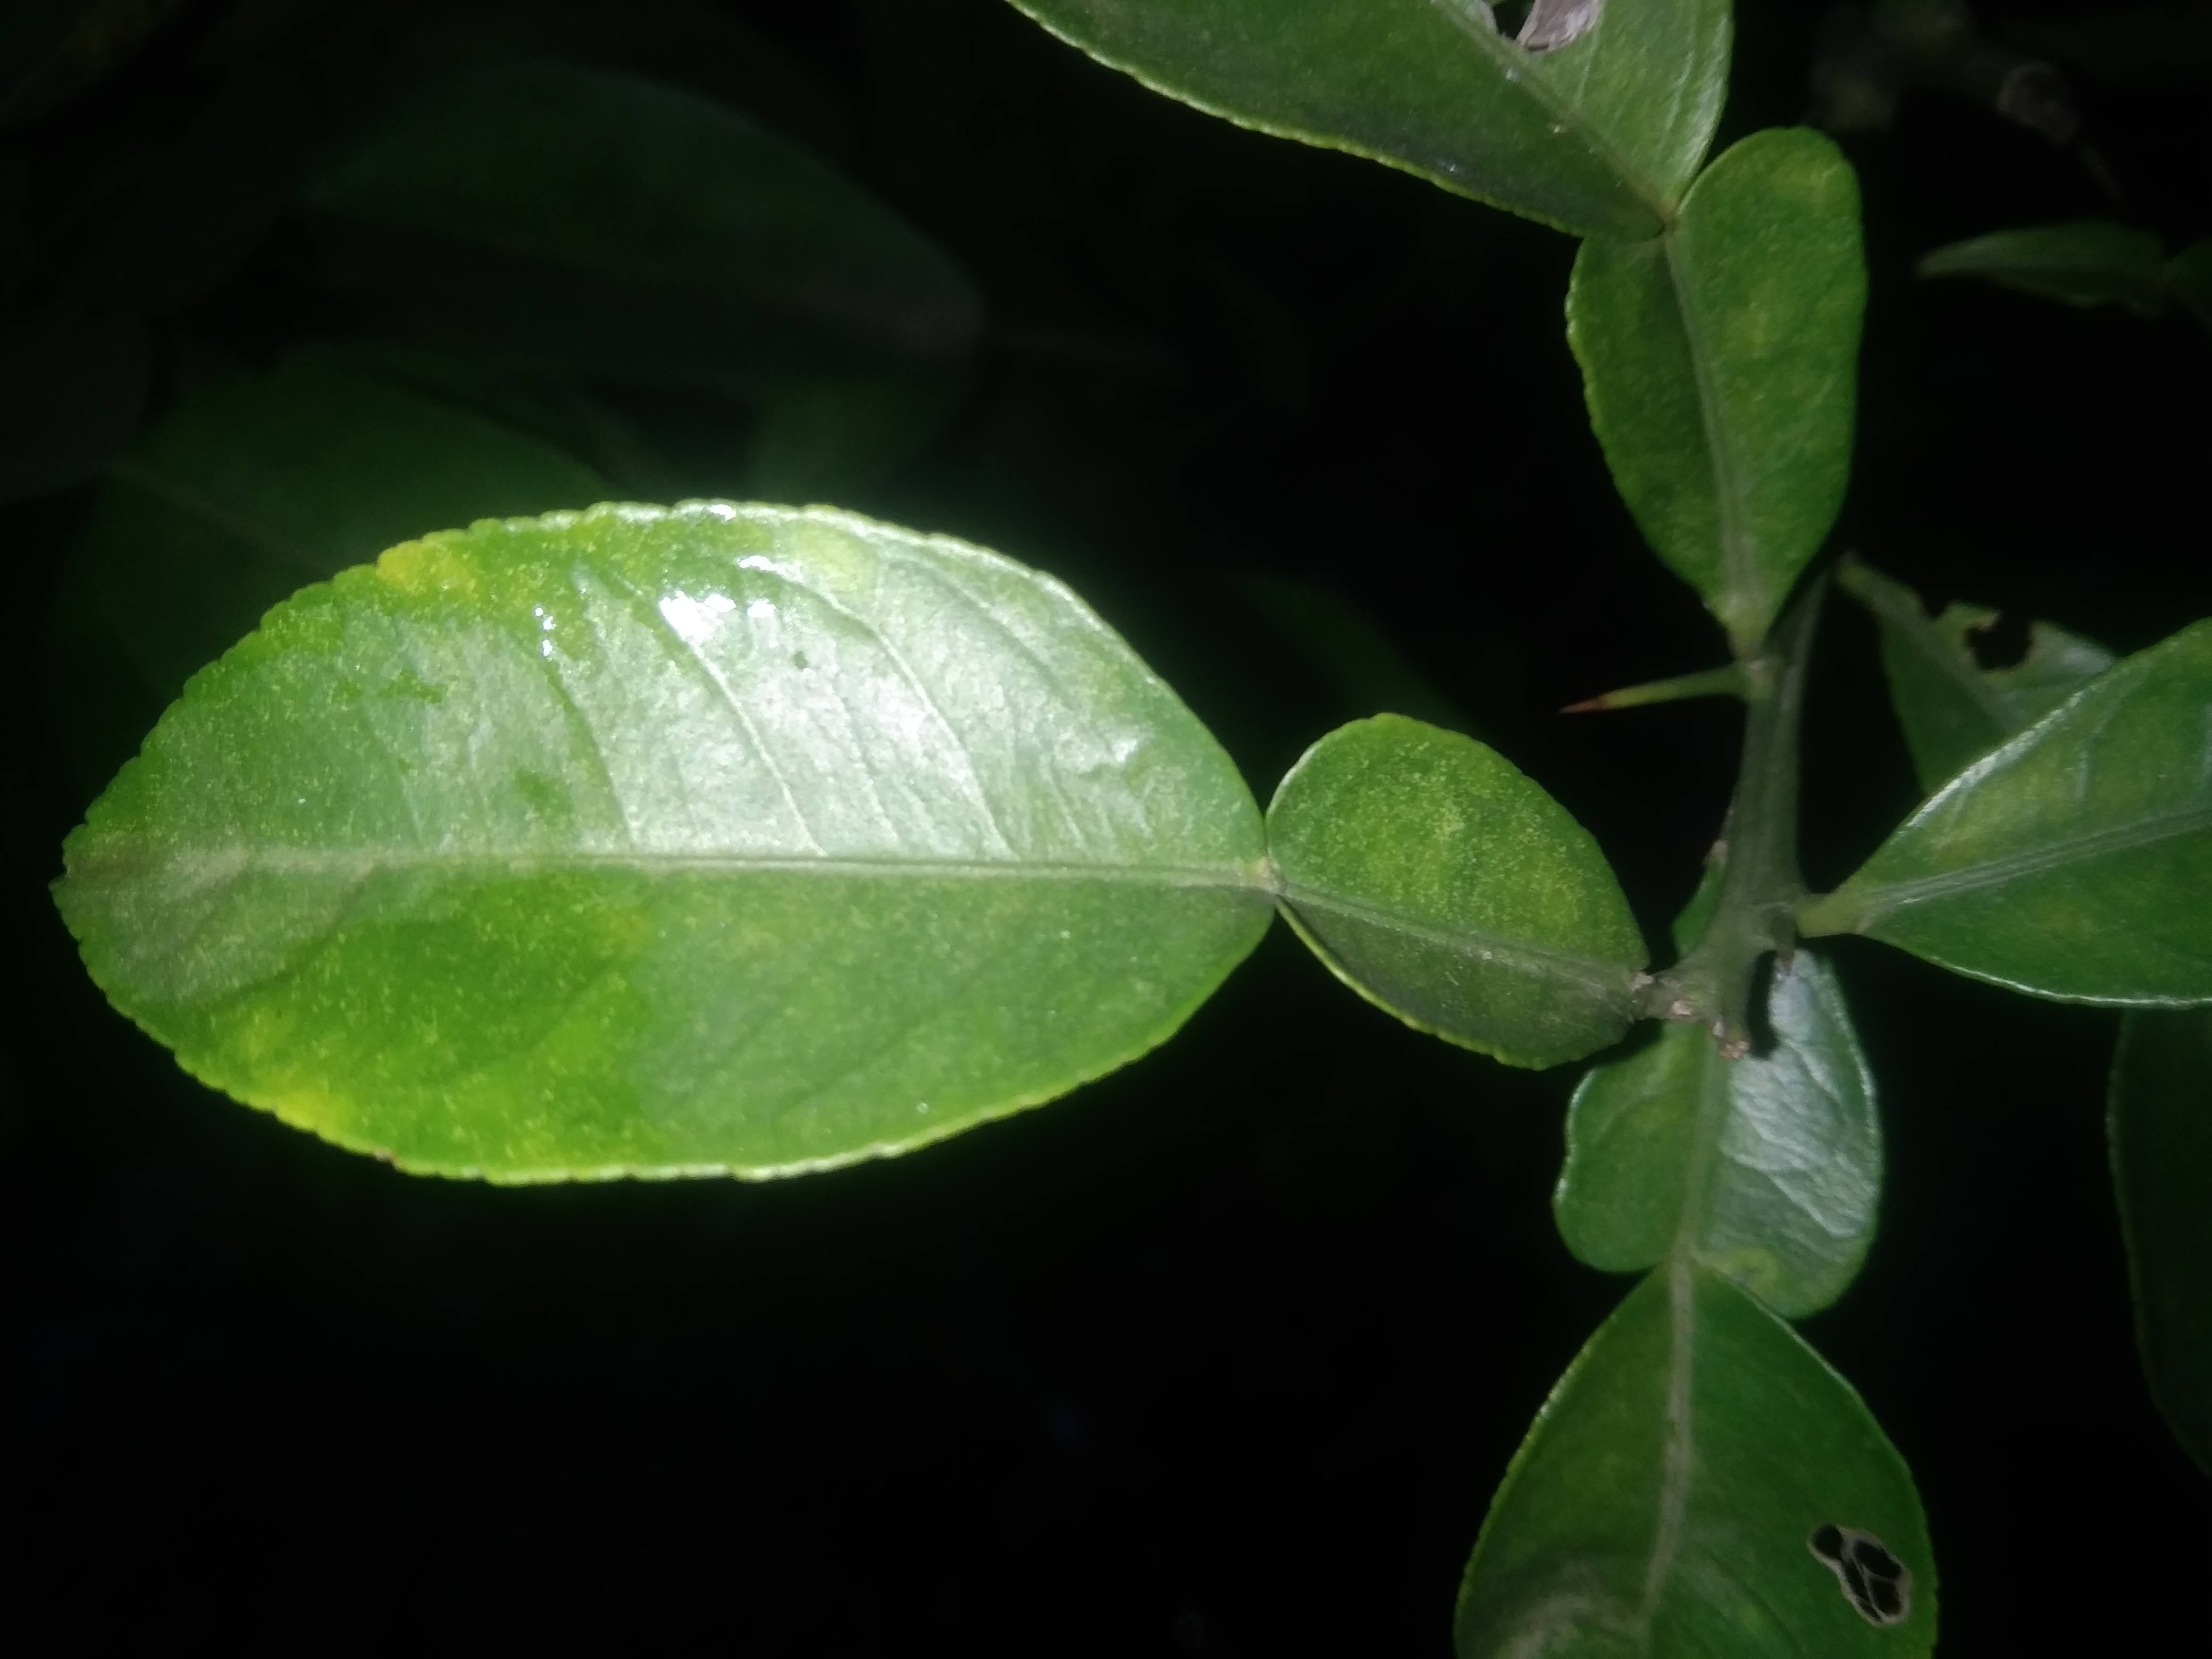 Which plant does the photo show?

lemon
